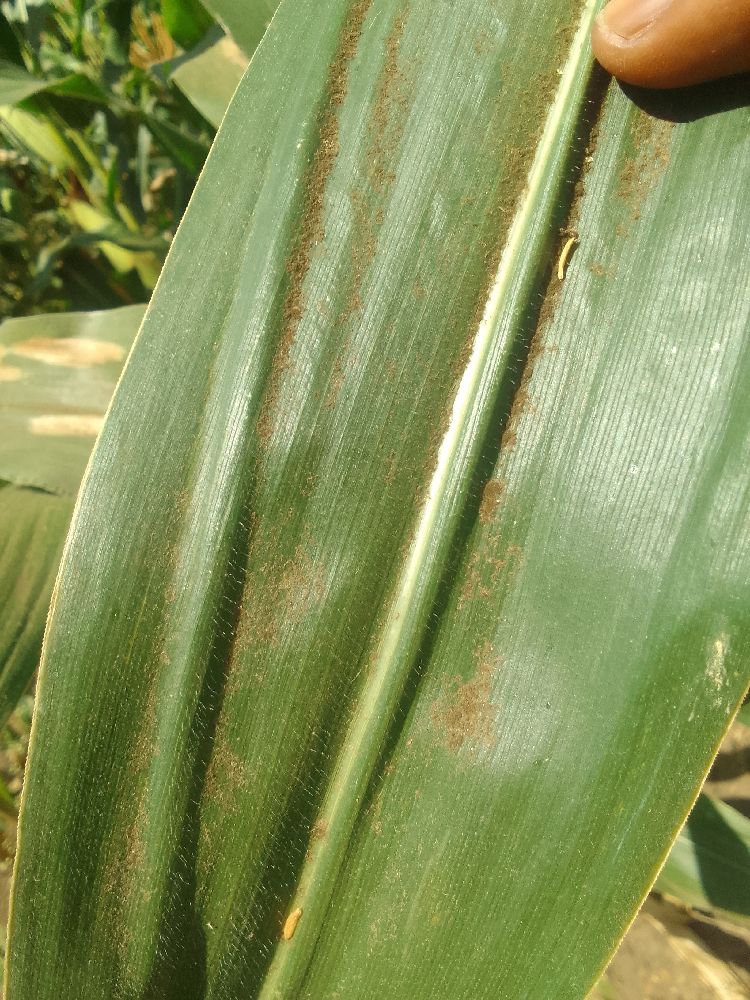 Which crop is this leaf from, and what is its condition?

maize, healthy
